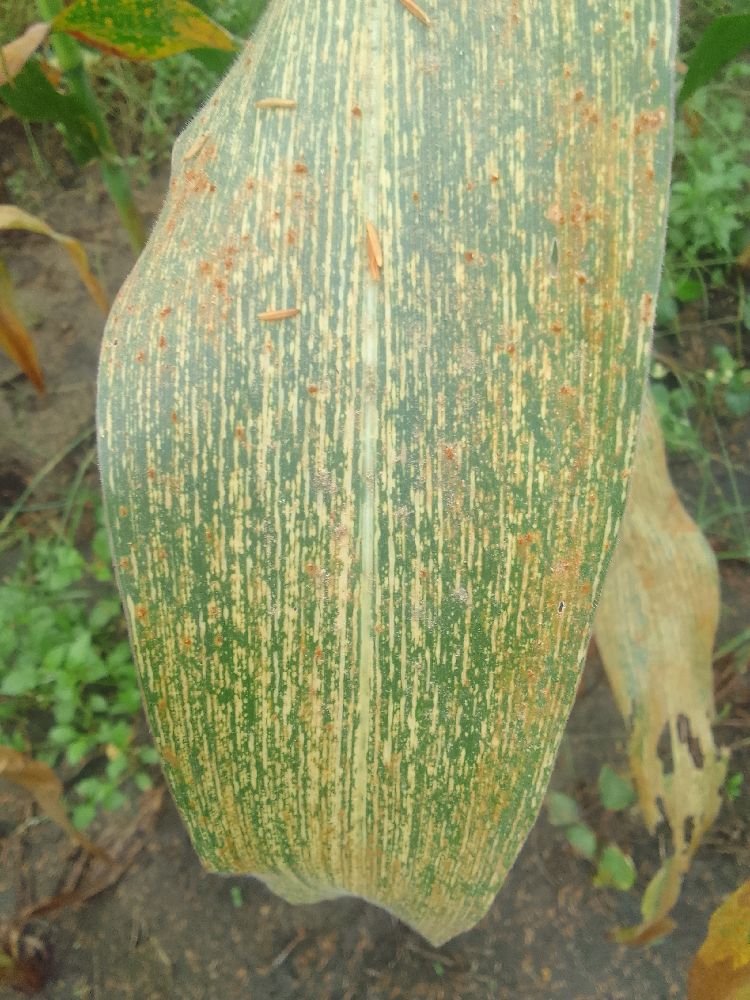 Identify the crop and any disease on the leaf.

maize, maize streak virus
